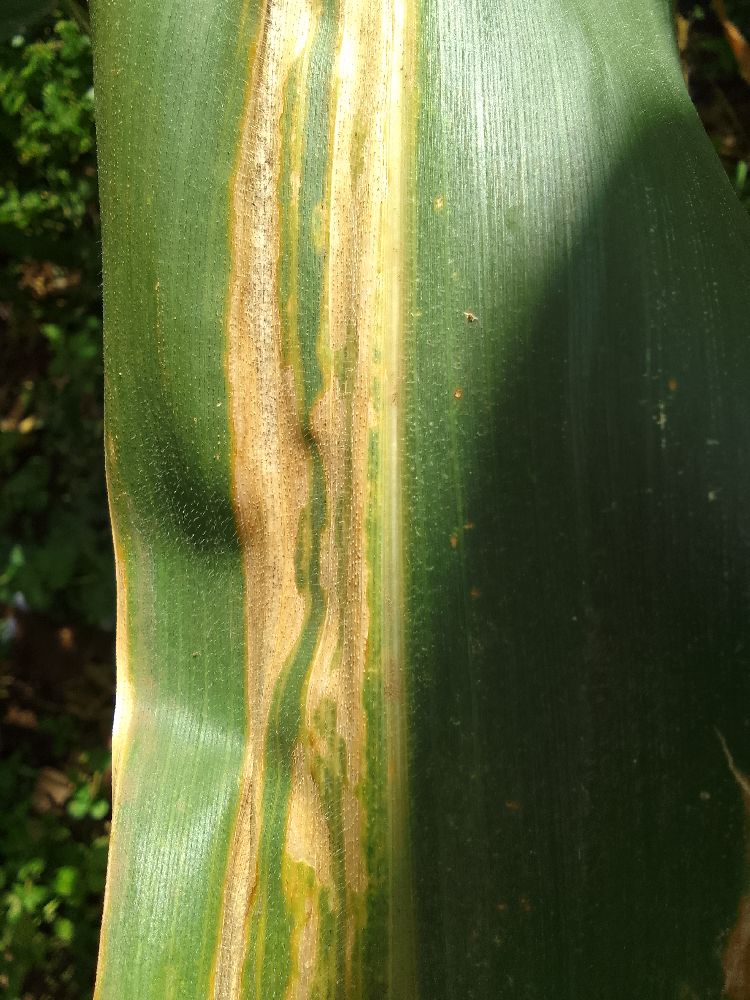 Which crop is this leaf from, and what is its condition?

maize, maize lethal necrosis
